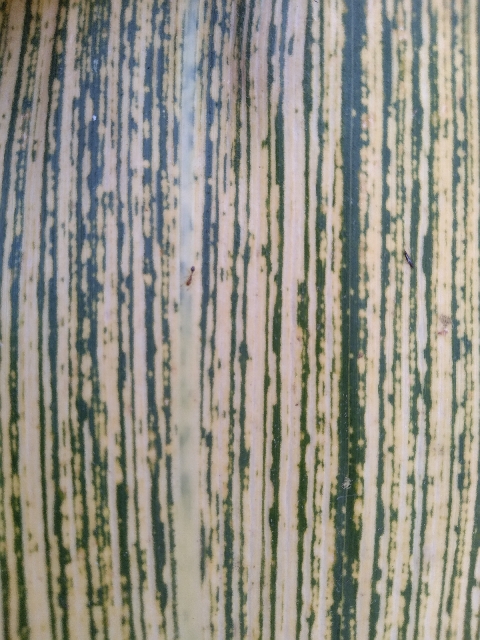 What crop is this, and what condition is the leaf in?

maize, maize streak virus
